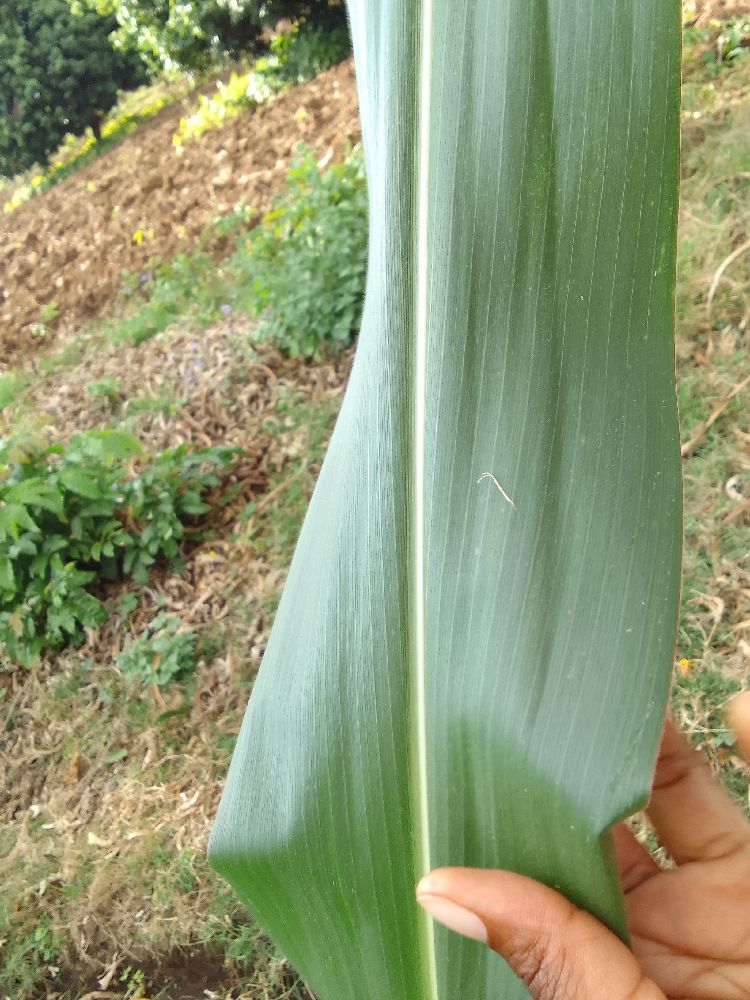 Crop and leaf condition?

maize, healthy
